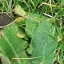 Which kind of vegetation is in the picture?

structured weed
